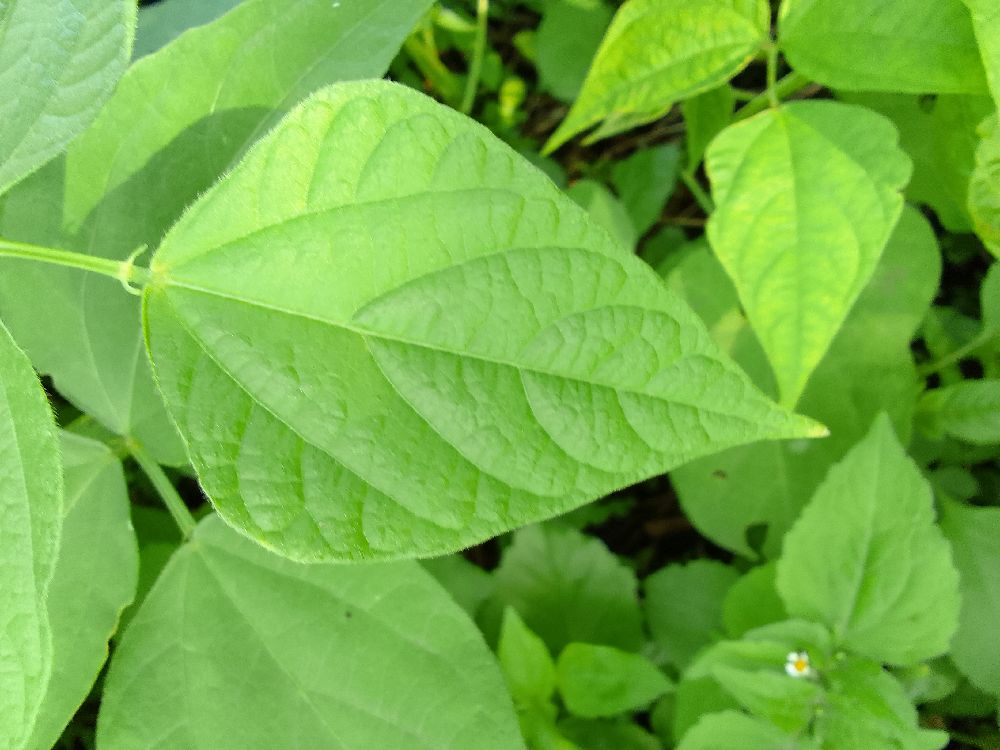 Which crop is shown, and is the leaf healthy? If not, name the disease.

common bean, healthy
